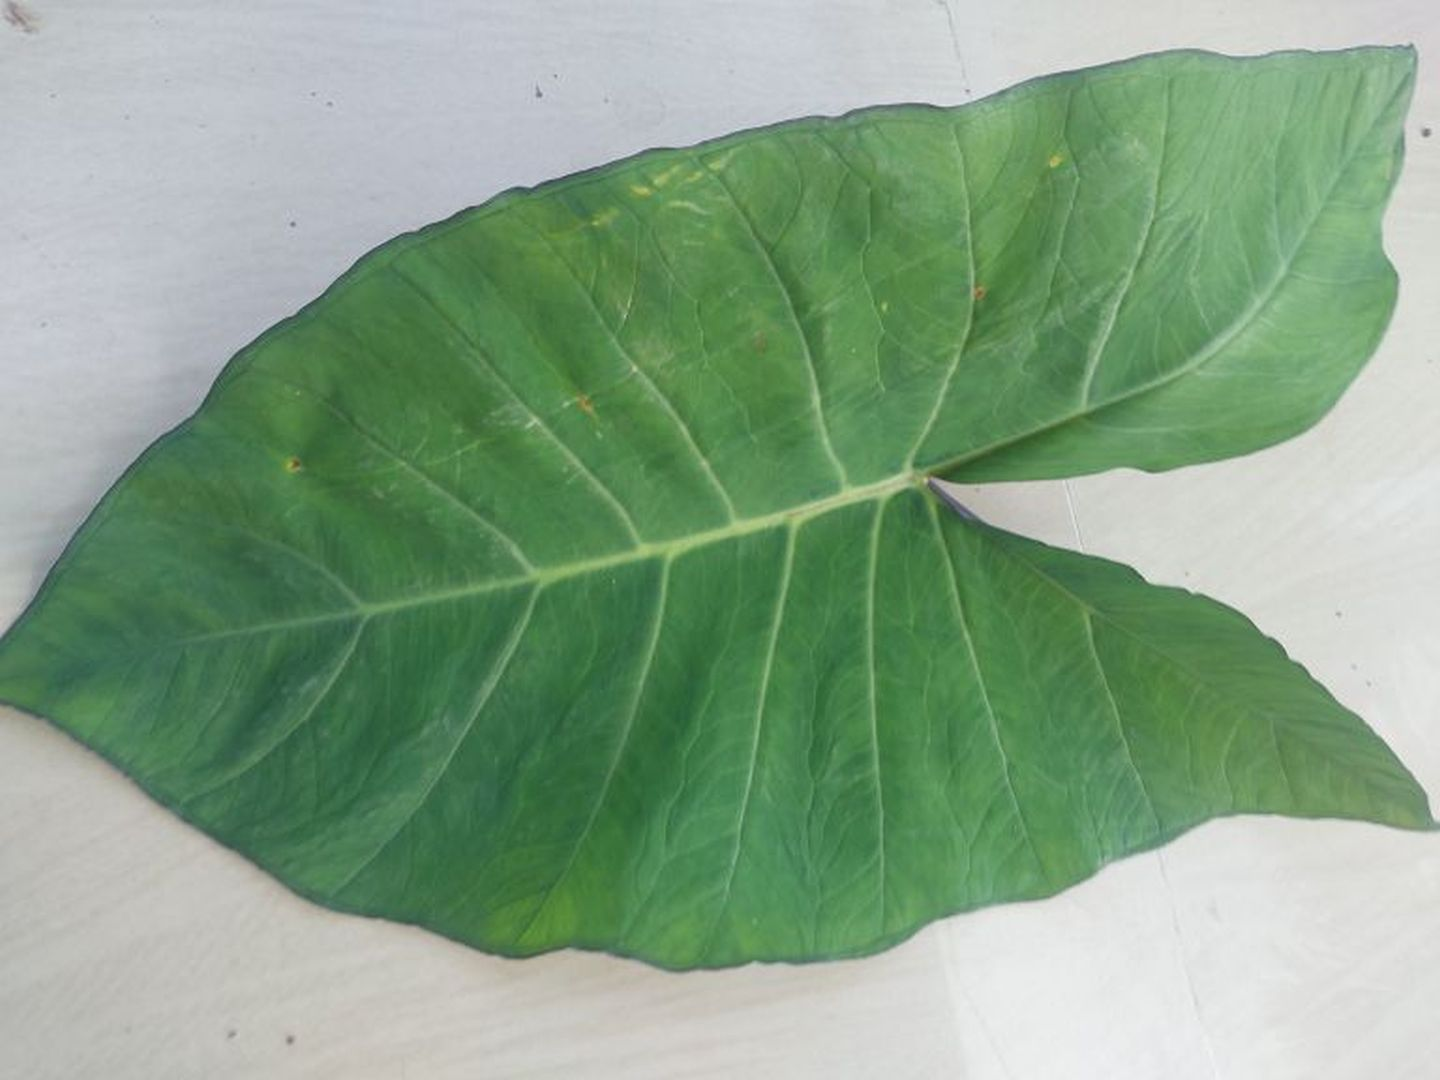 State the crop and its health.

taro, healthy
